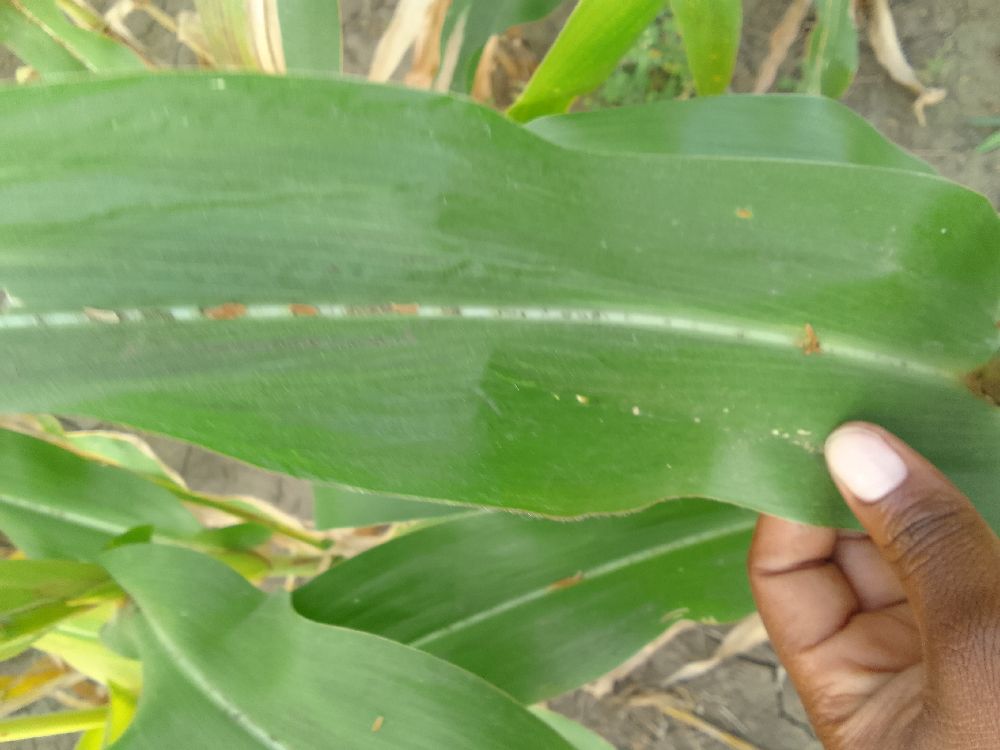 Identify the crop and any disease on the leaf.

maize, healthy
